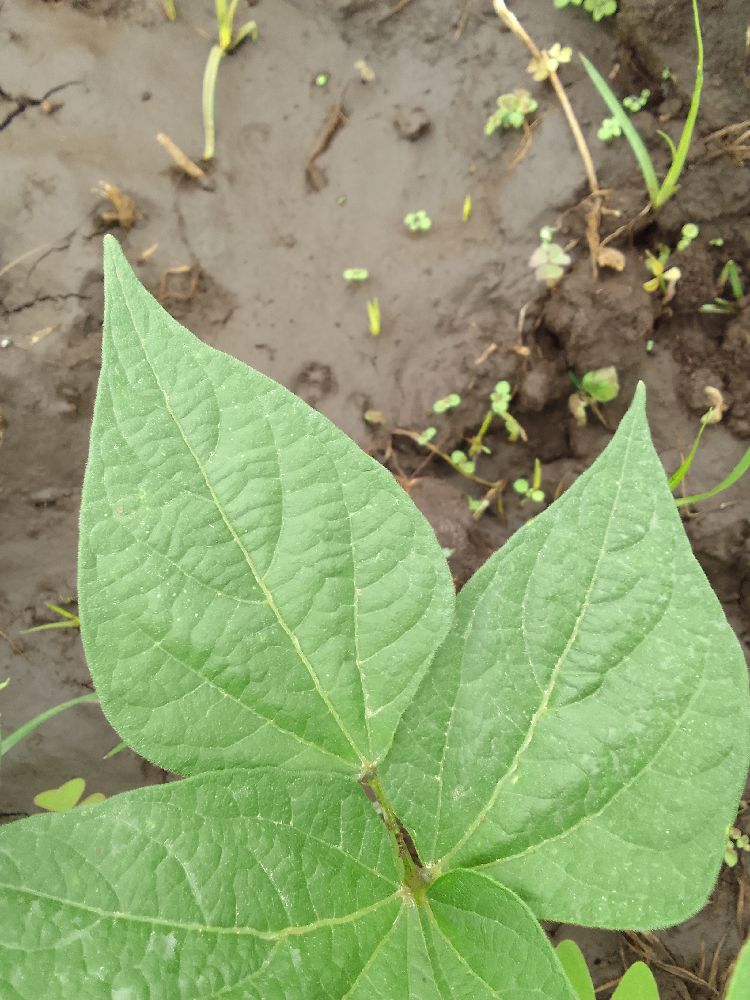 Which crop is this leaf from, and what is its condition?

common bean, healthy
